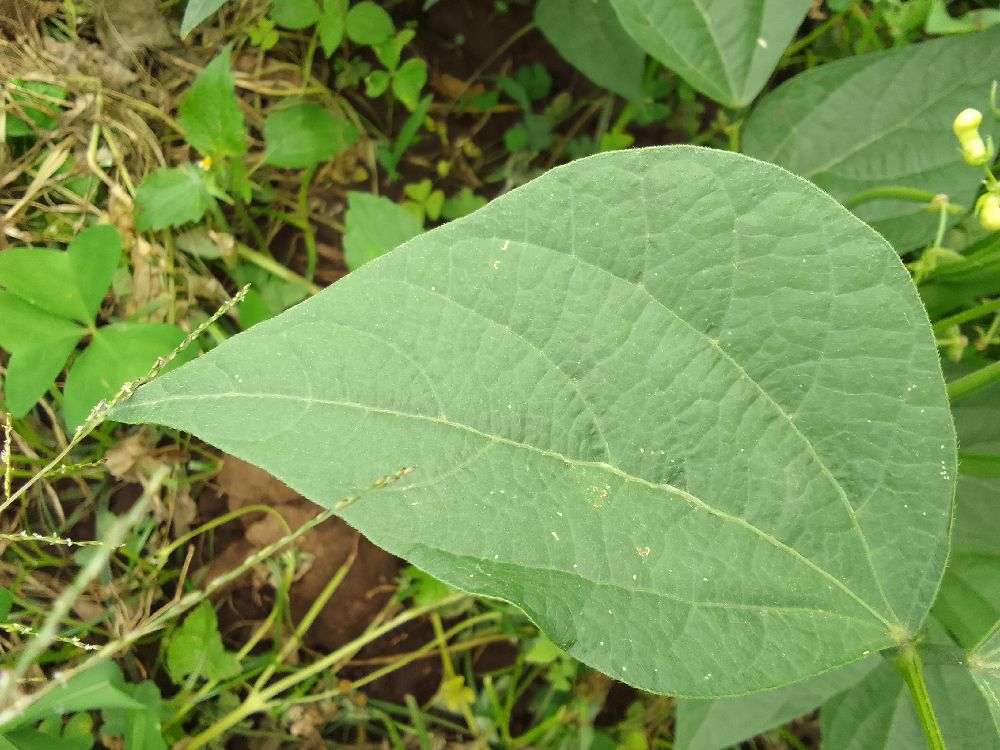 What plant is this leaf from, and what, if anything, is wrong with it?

common bean, healthy
